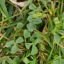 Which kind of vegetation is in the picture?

unstructured weed
